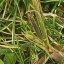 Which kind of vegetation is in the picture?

grass
